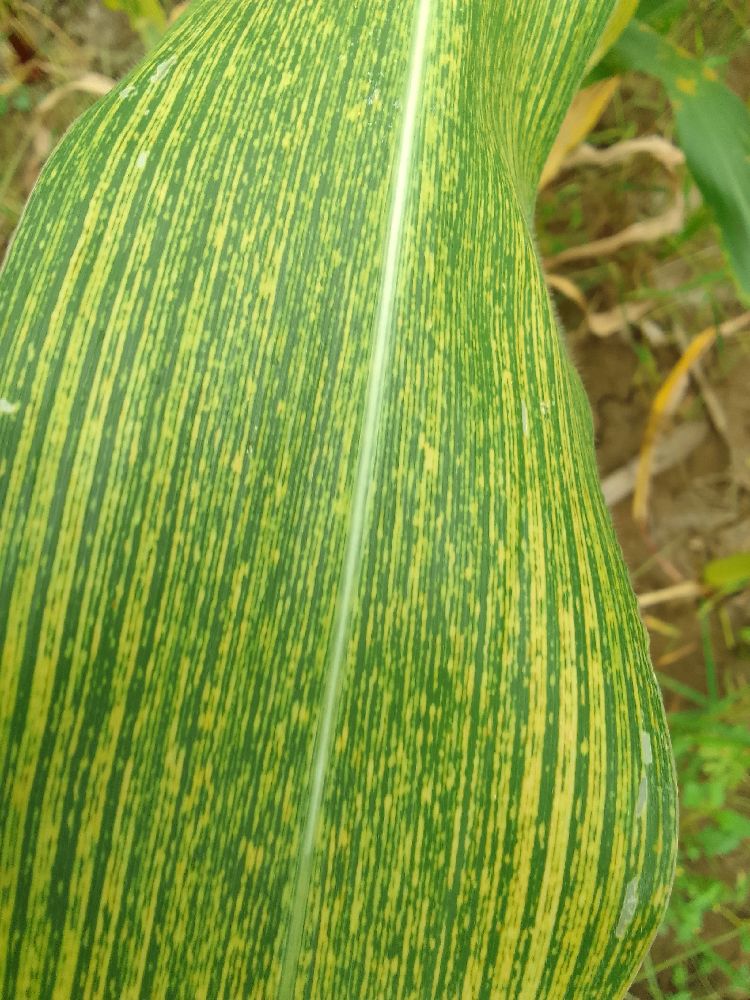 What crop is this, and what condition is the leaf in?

maize, maize streak virus
